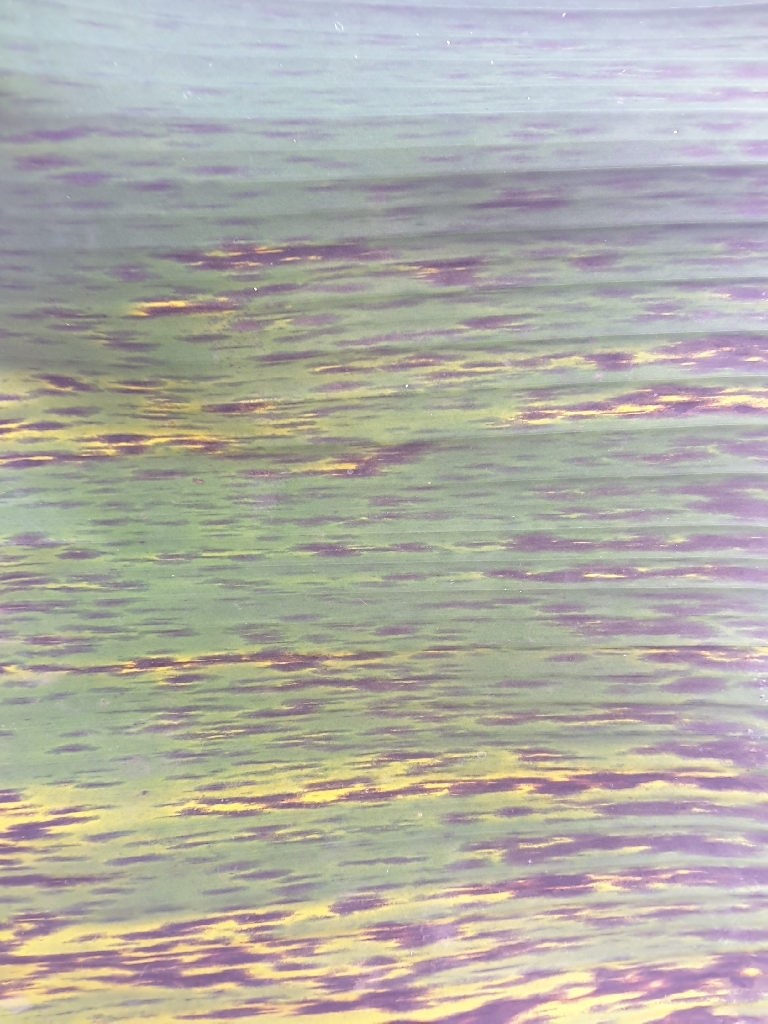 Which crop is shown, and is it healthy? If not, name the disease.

banana, black sigatoka
